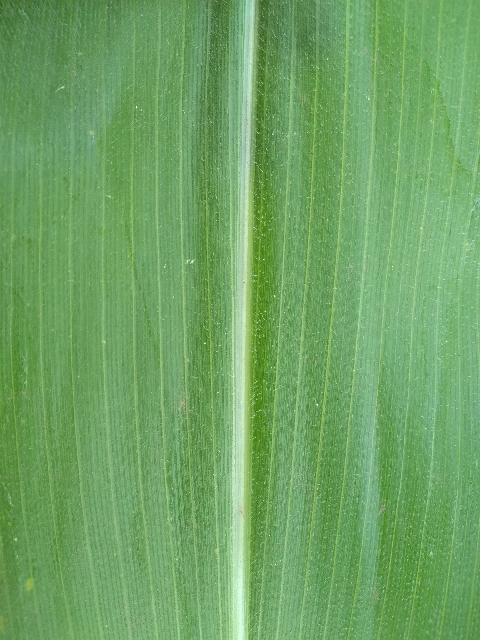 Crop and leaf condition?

maize, healthy
